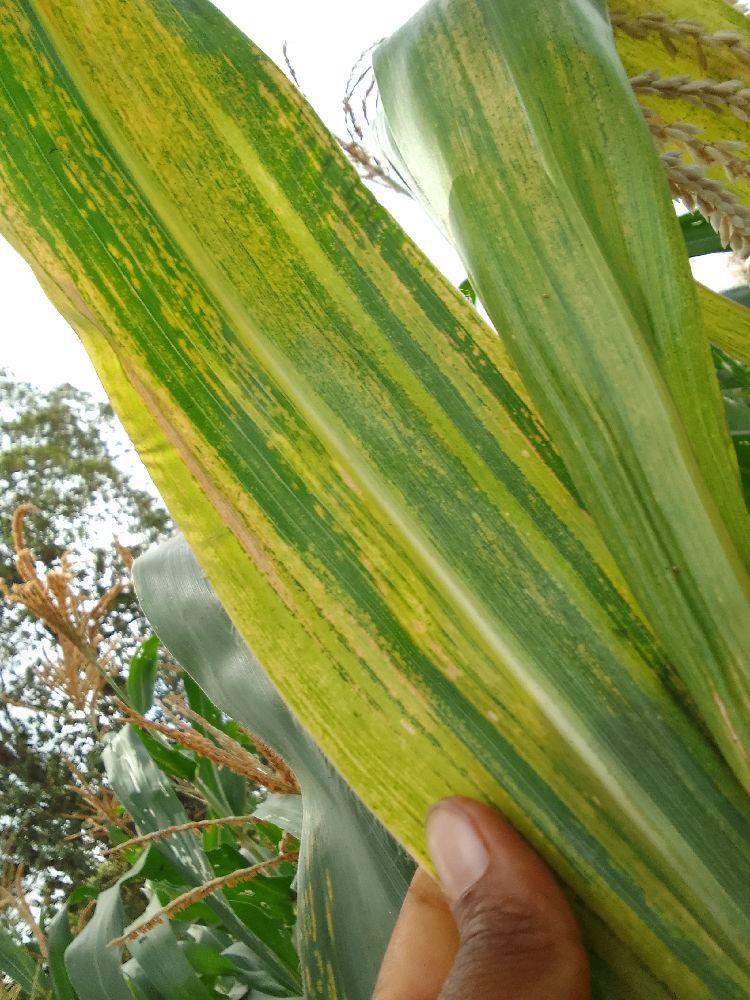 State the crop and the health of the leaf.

maize, maize lethal necrosis
